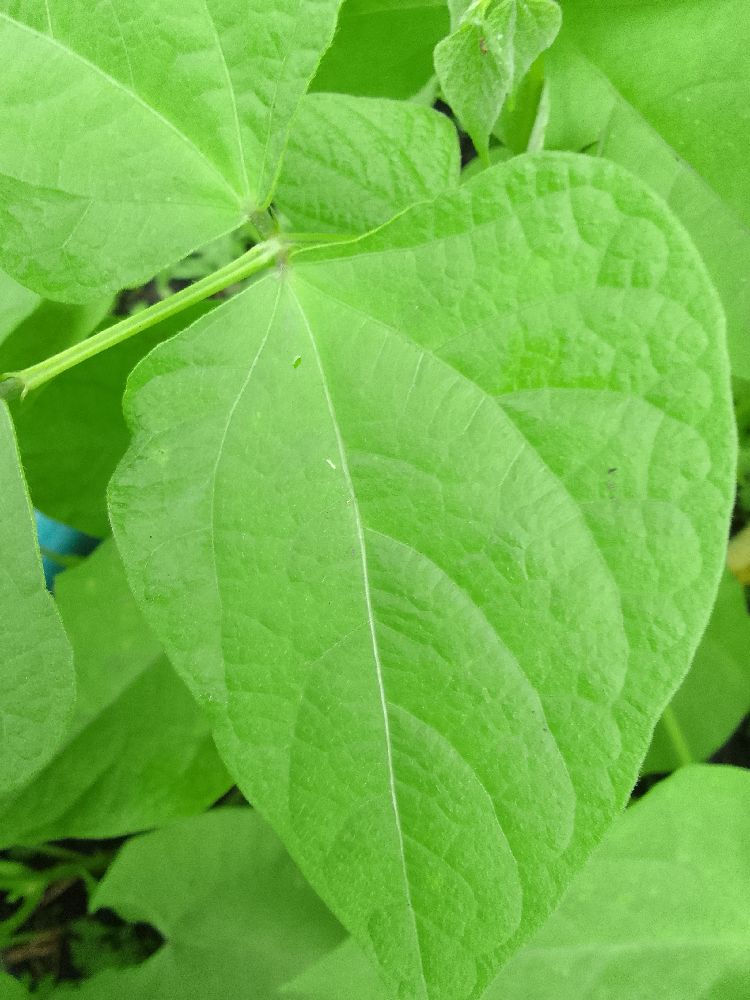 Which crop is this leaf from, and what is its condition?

common bean, healthy
